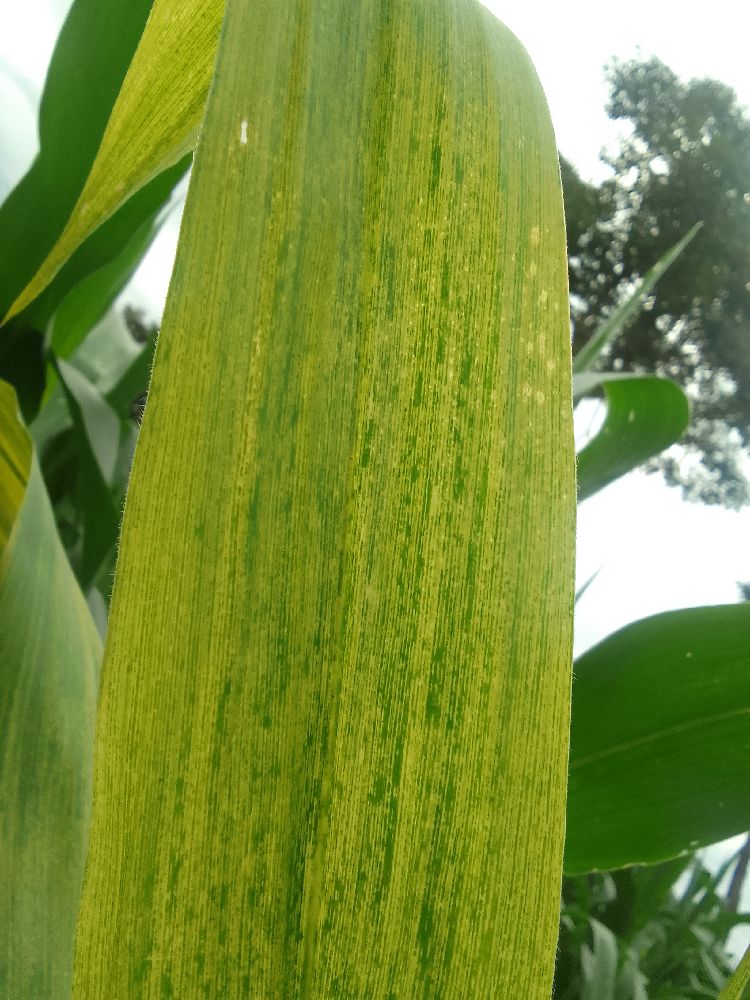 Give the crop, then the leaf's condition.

maize, maize lethal necrosis
